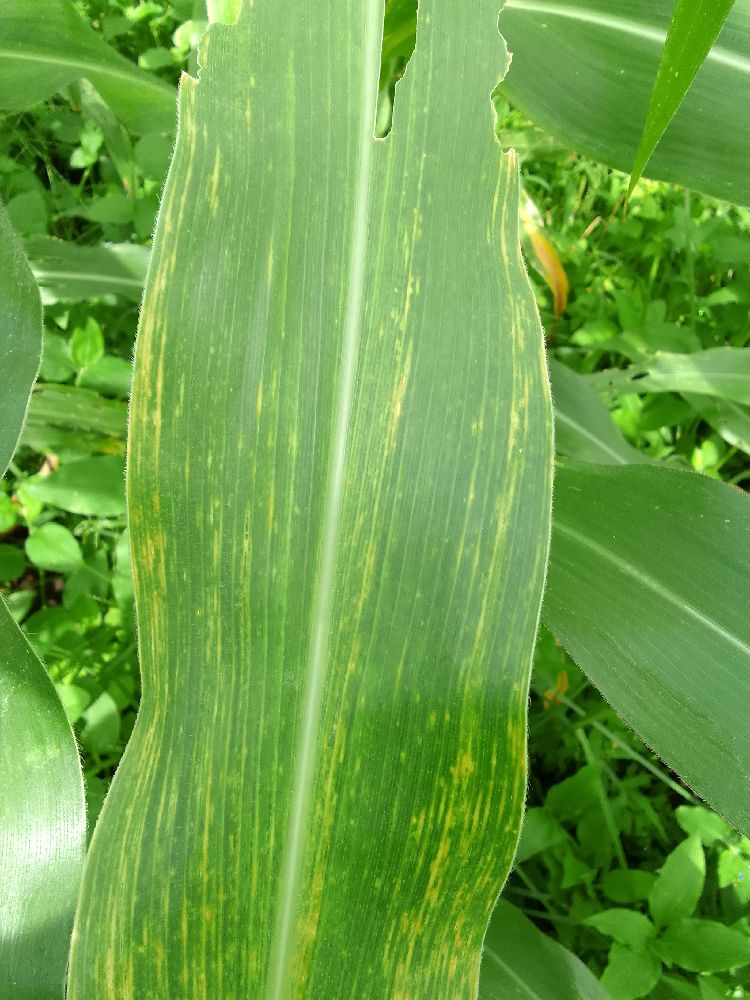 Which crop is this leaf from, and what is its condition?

maize, maize lethal necrosis
